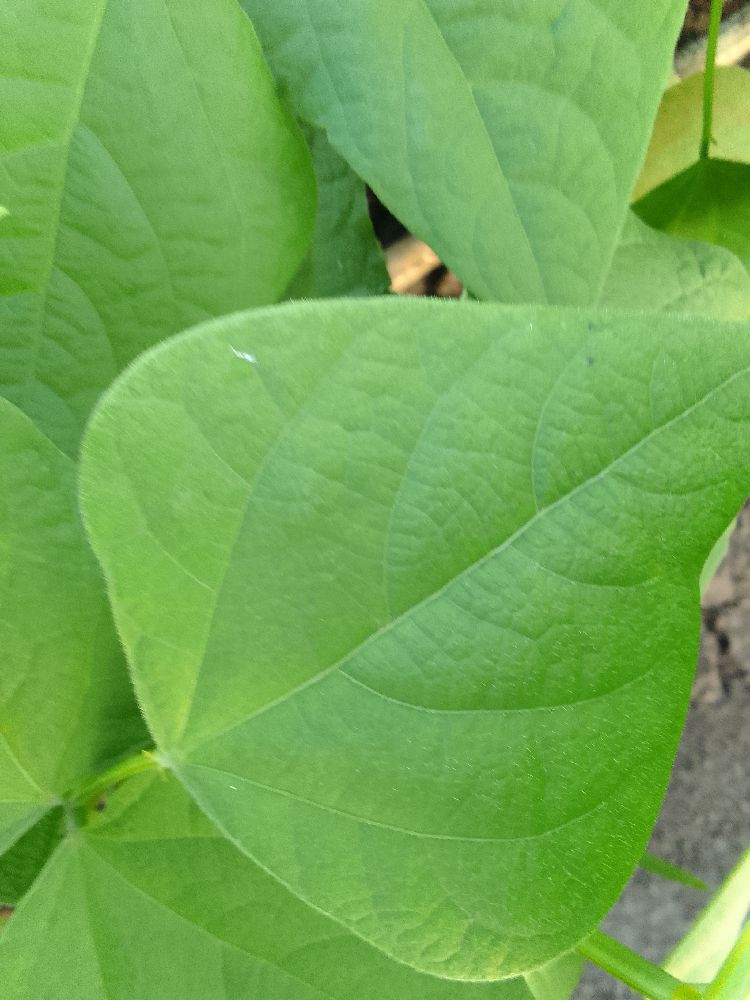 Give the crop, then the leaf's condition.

common bean, healthy
